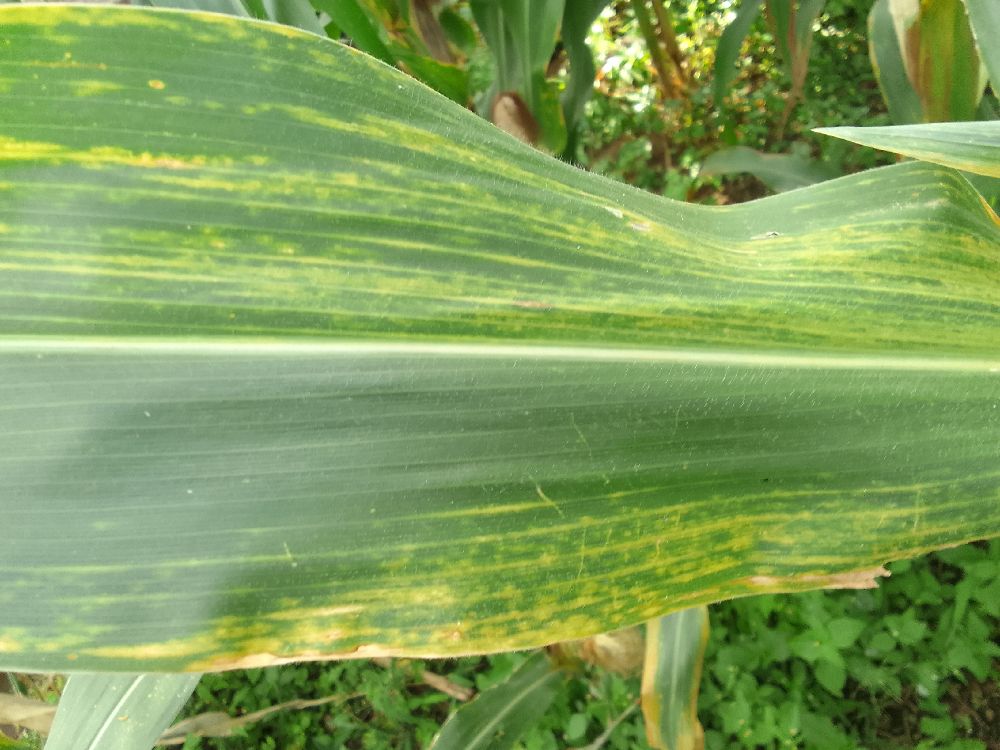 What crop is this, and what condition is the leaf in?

maize, maize lethal necrosis
